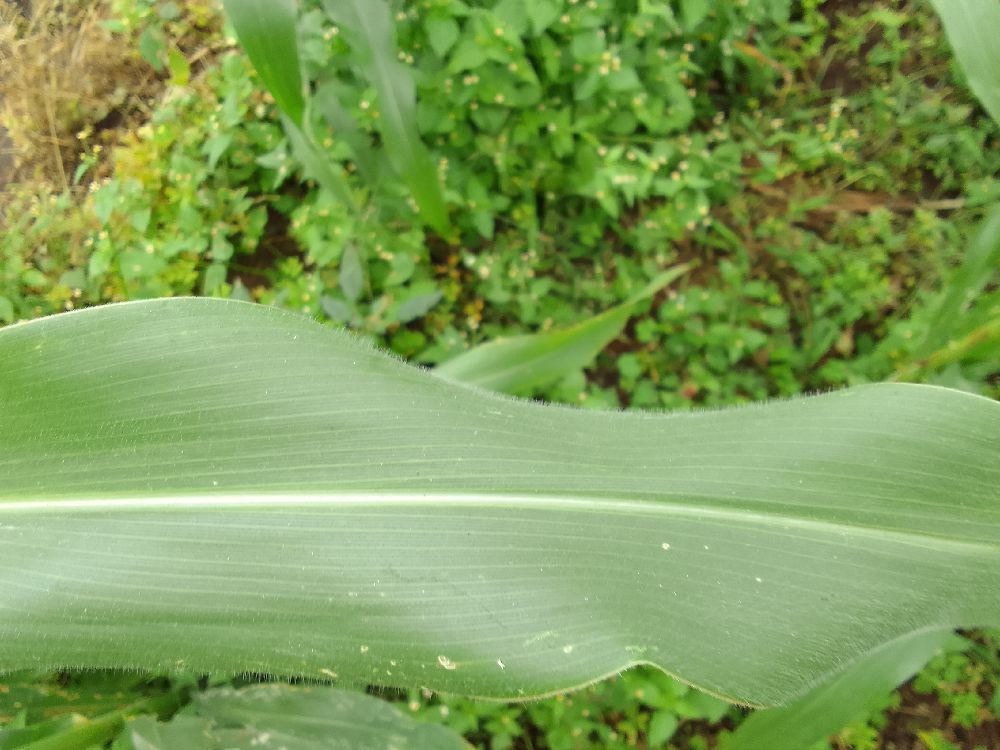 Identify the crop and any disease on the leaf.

maize, healthy
